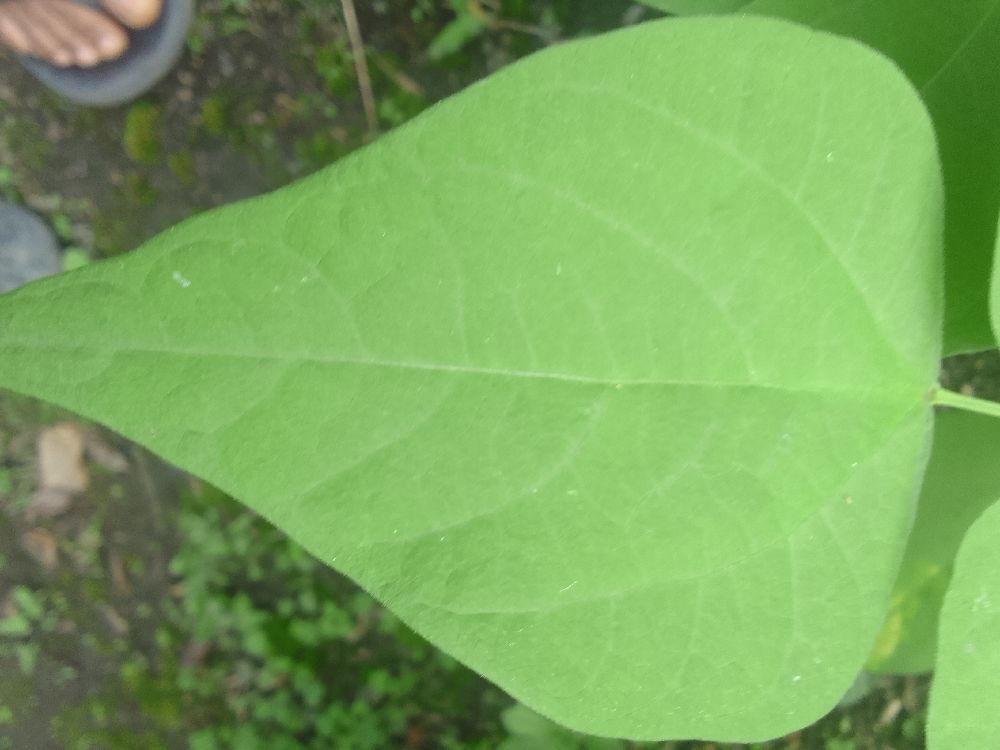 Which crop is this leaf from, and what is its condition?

common bean, healthy
